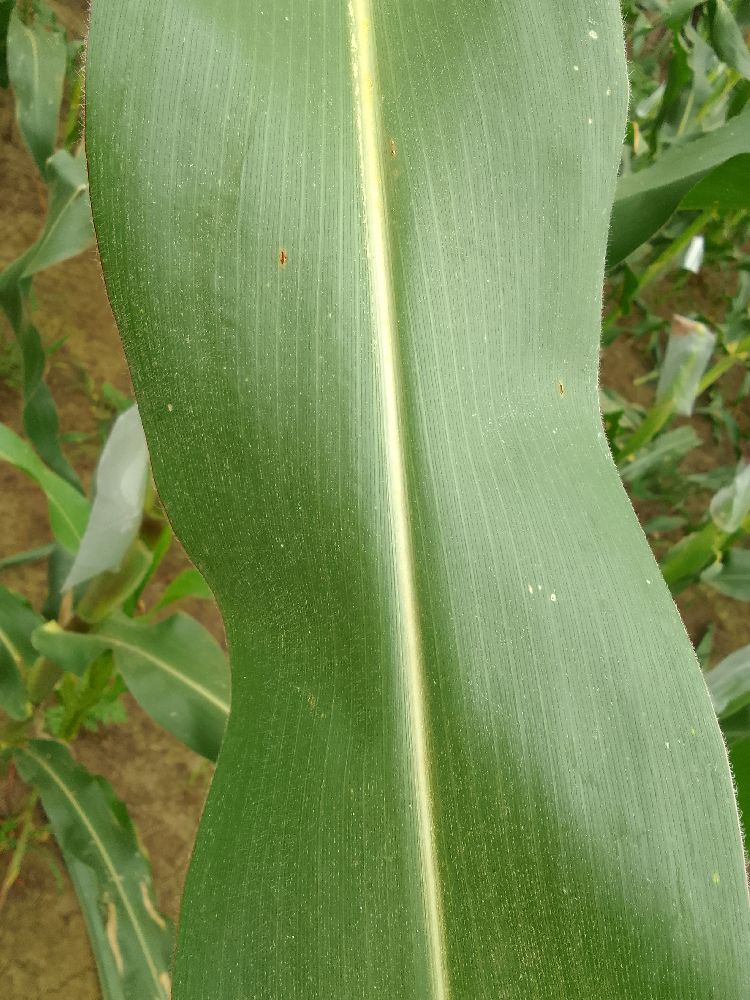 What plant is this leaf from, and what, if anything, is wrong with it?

maize, healthy
